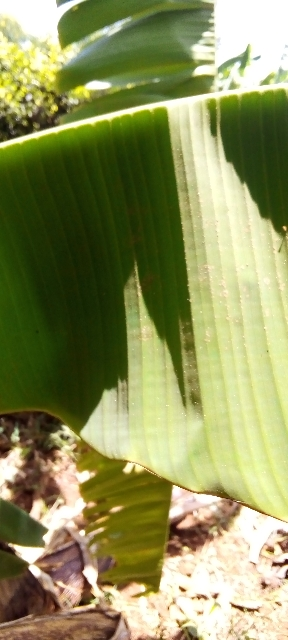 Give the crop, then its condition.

banana, healthy
